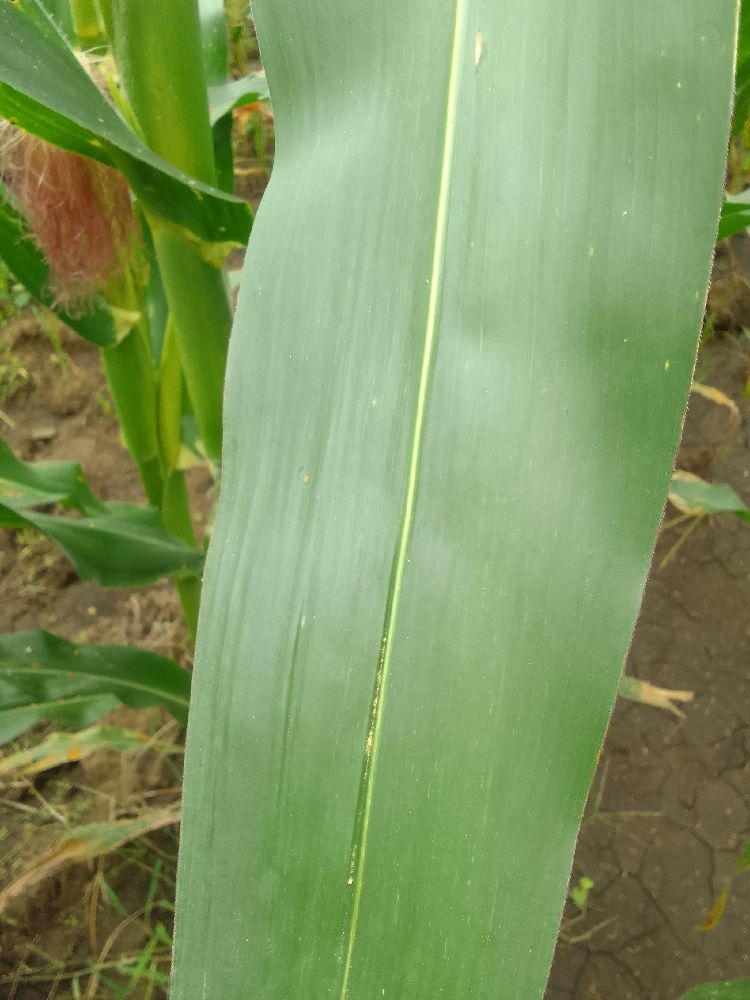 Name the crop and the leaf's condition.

maize, healthy
